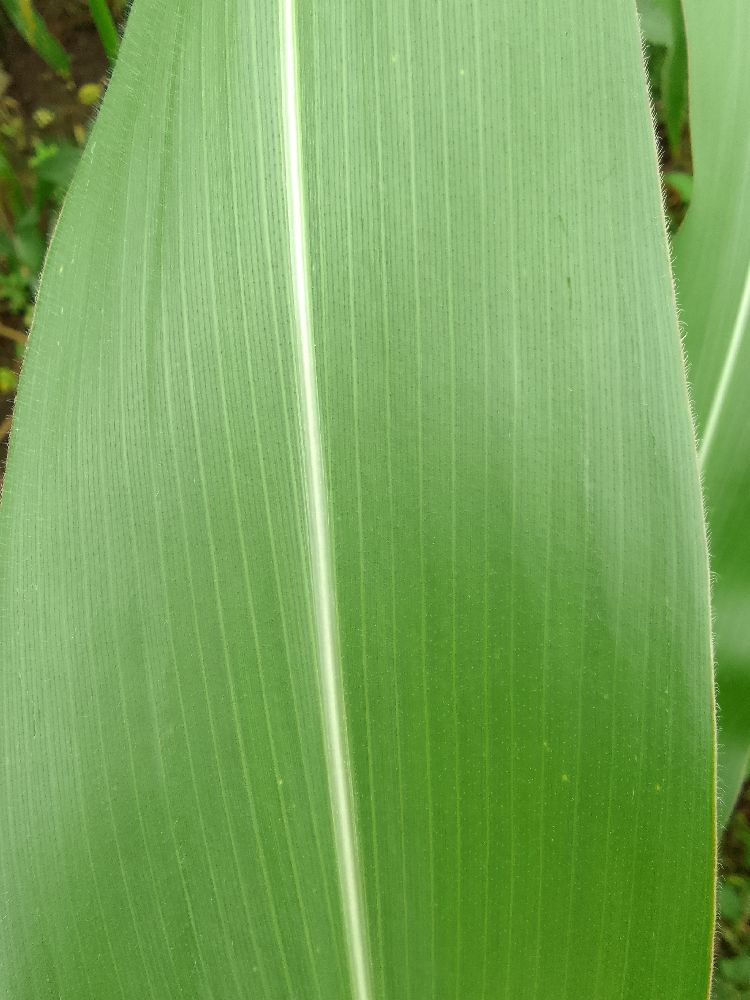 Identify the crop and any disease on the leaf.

maize, healthy
